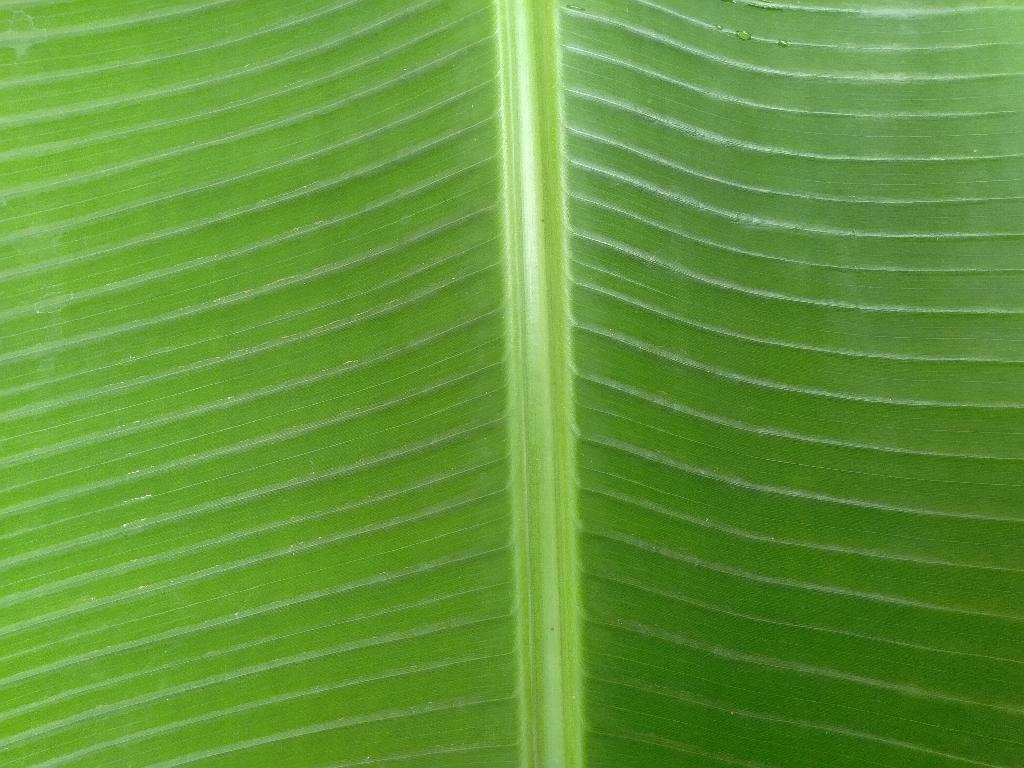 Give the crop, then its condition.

banana, healthy
